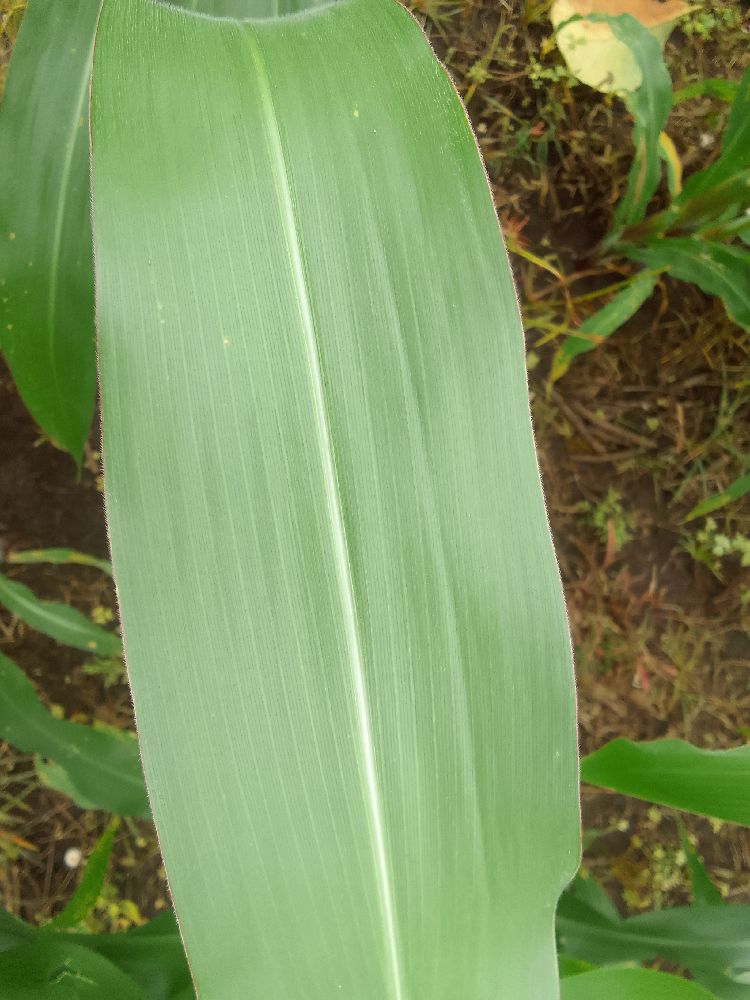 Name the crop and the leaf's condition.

maize, healthy
